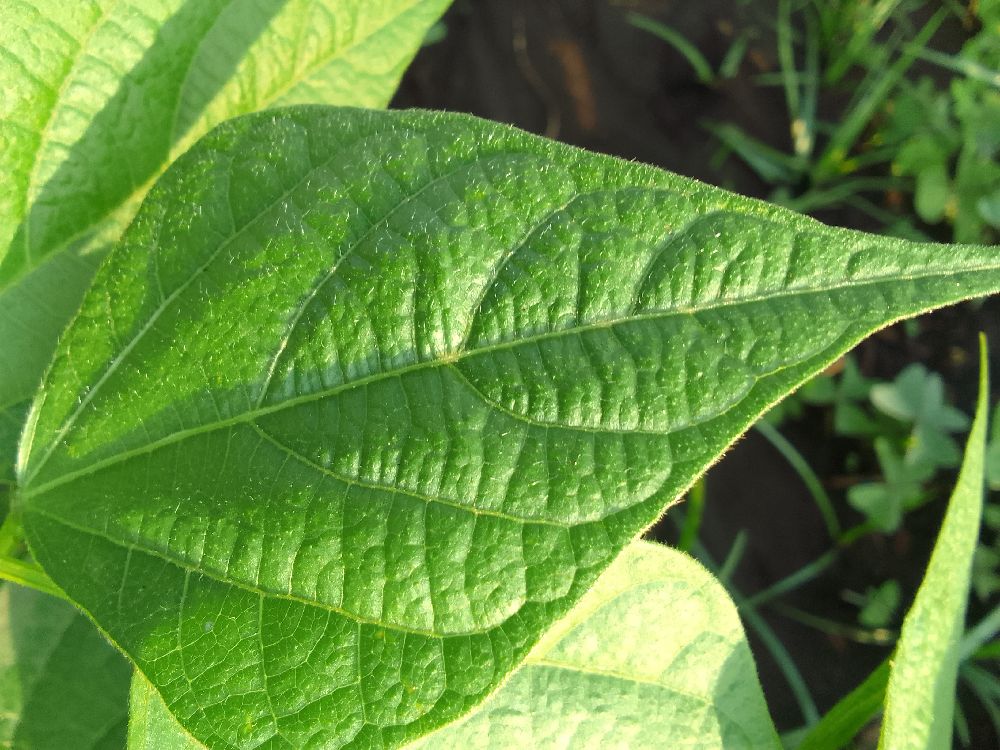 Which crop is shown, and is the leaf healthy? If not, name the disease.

common bean, healthy
